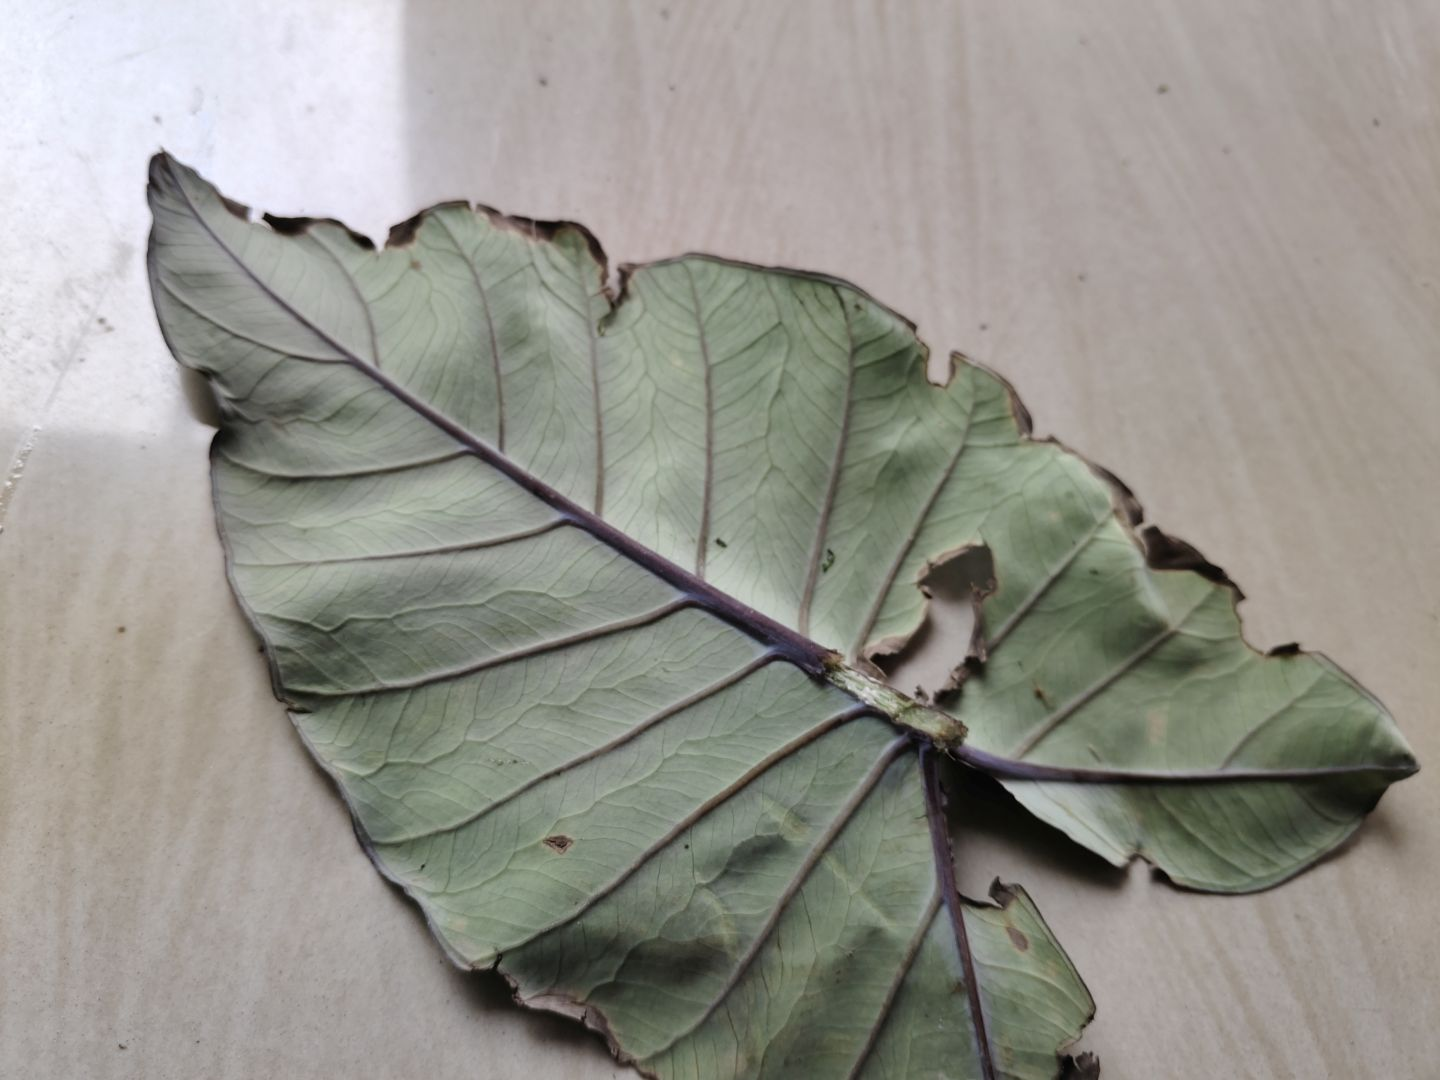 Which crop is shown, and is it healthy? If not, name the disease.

taro, leaf blight
